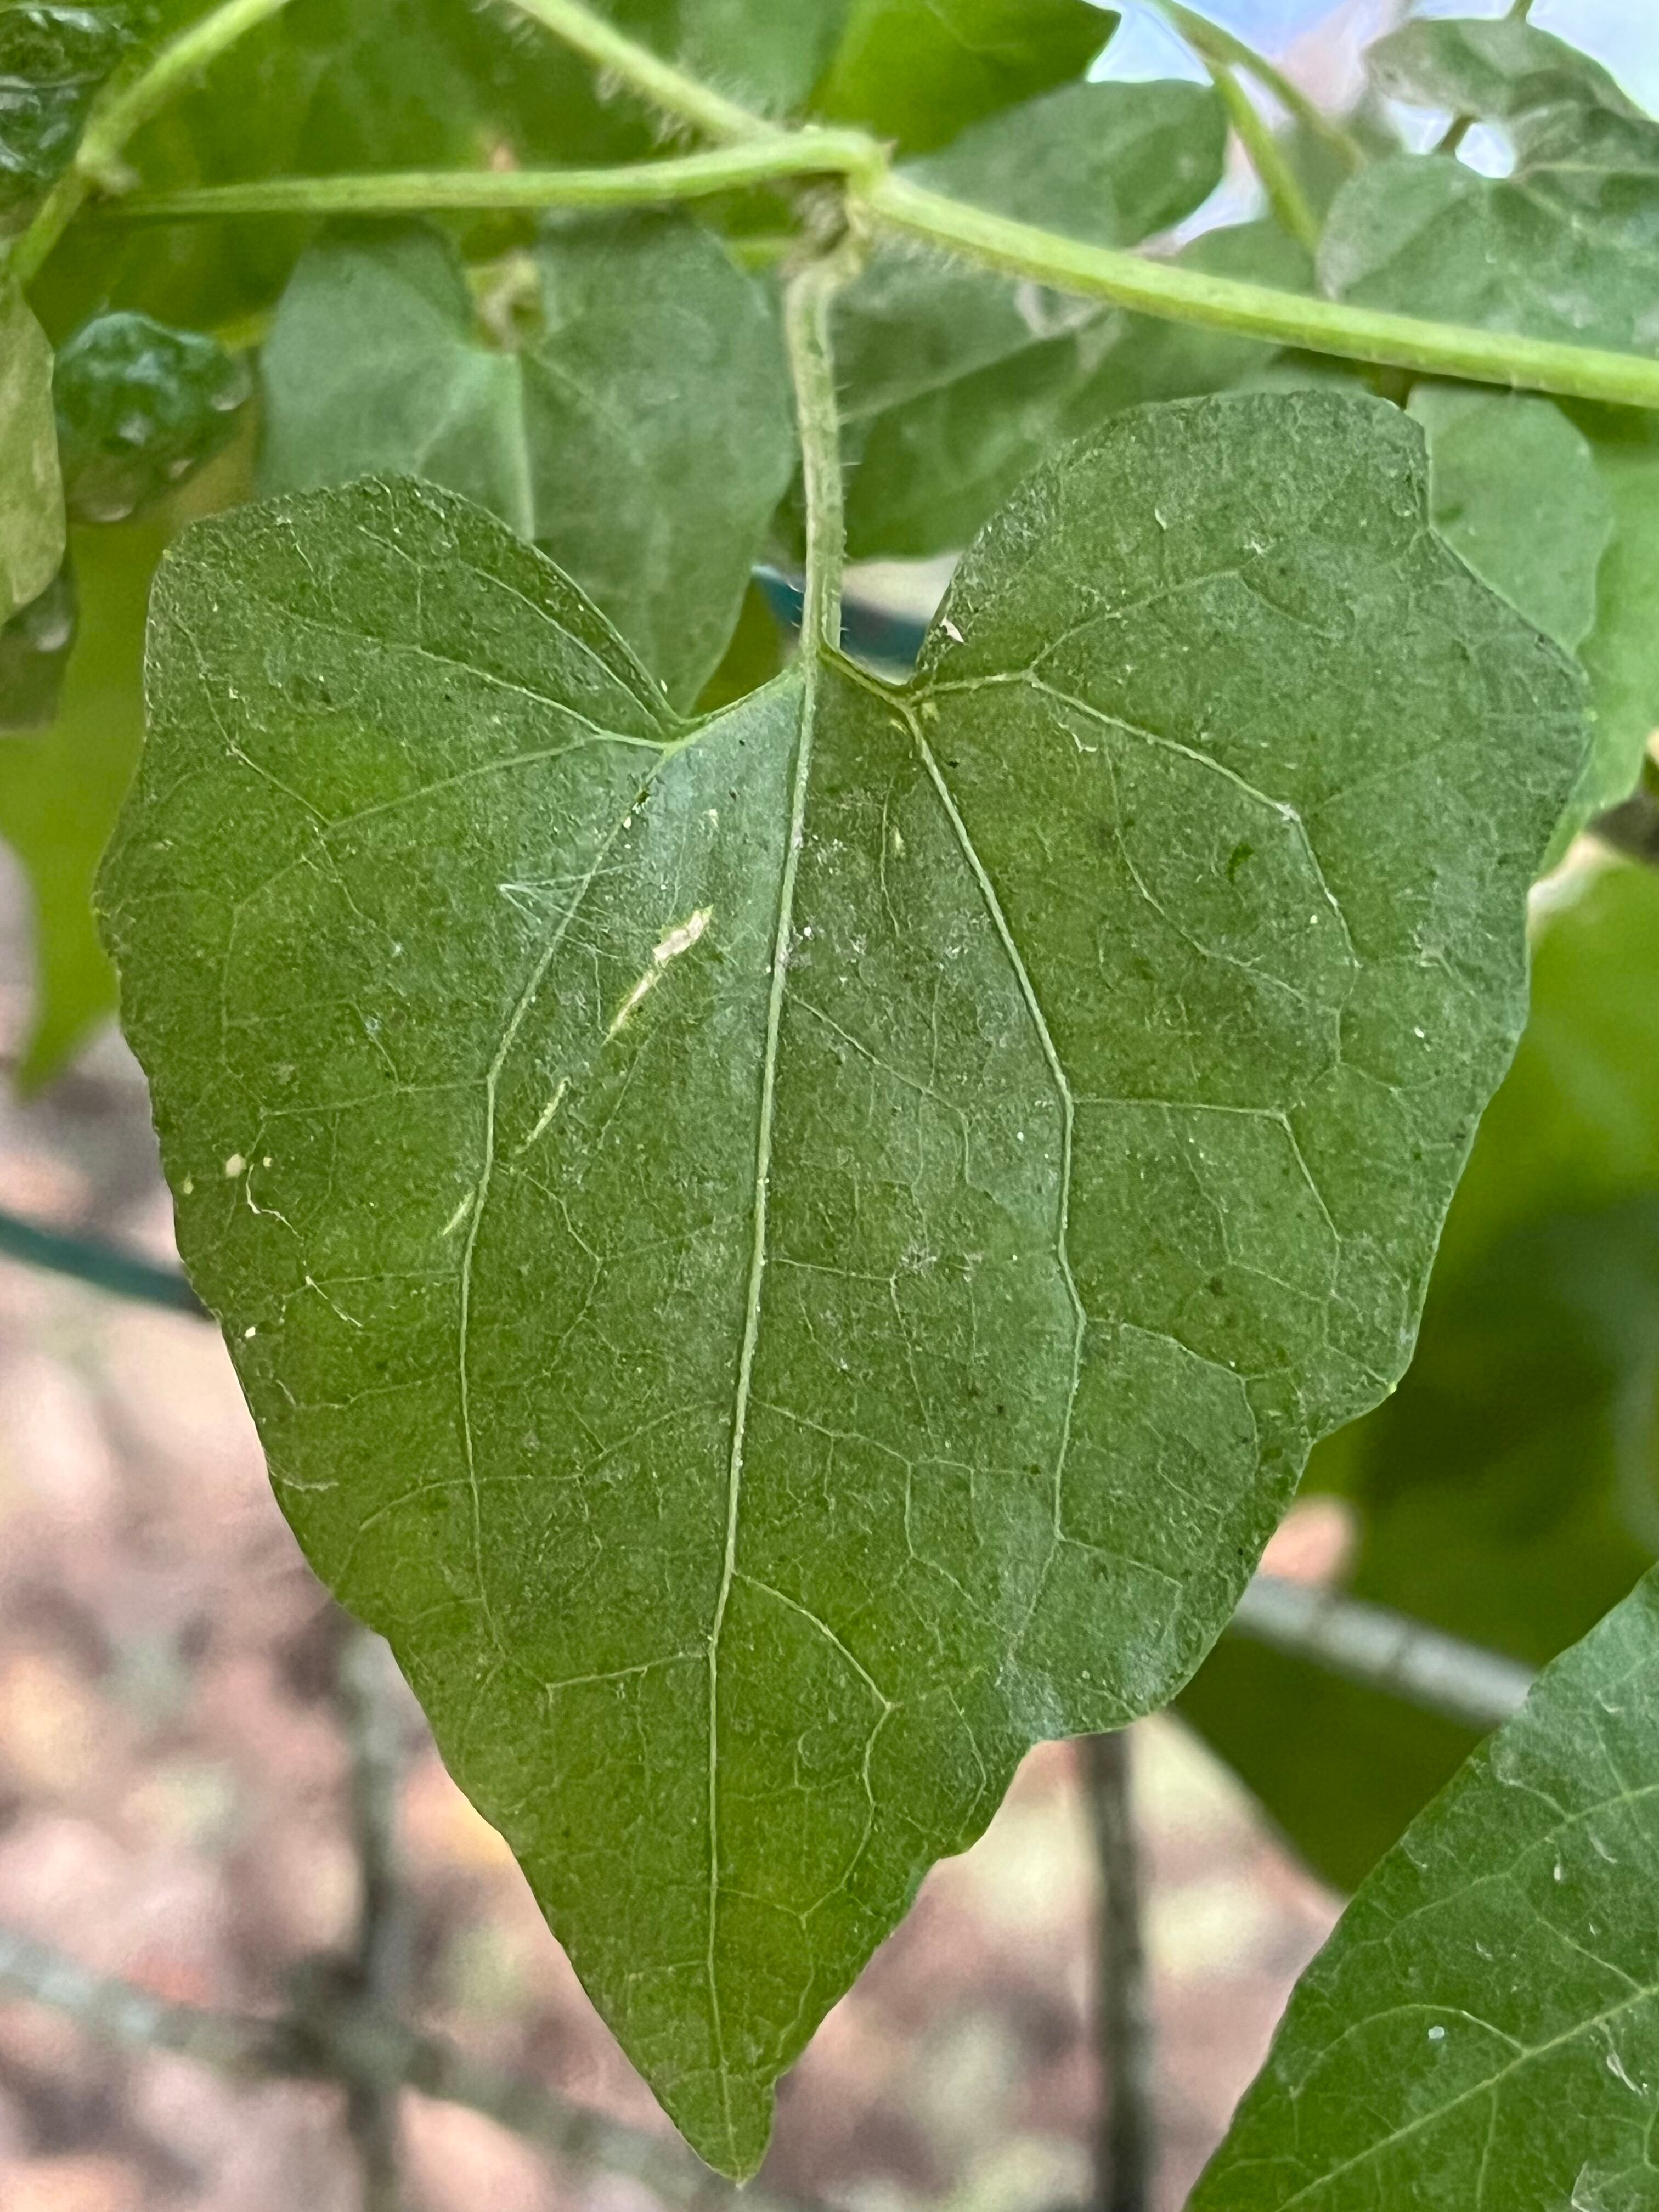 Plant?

bitter vine
